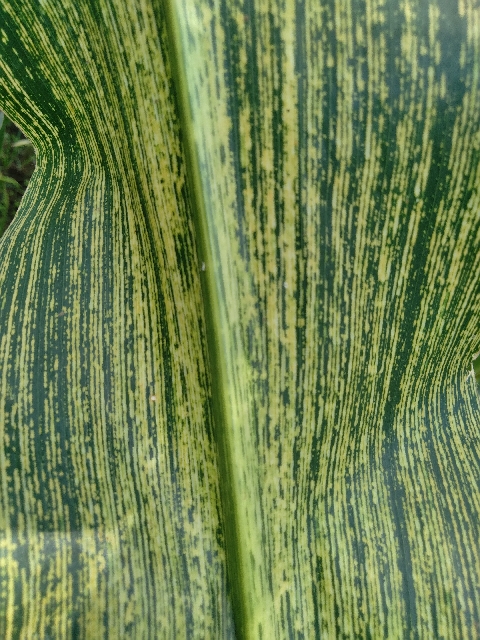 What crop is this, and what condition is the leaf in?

maize, maize streak virus
